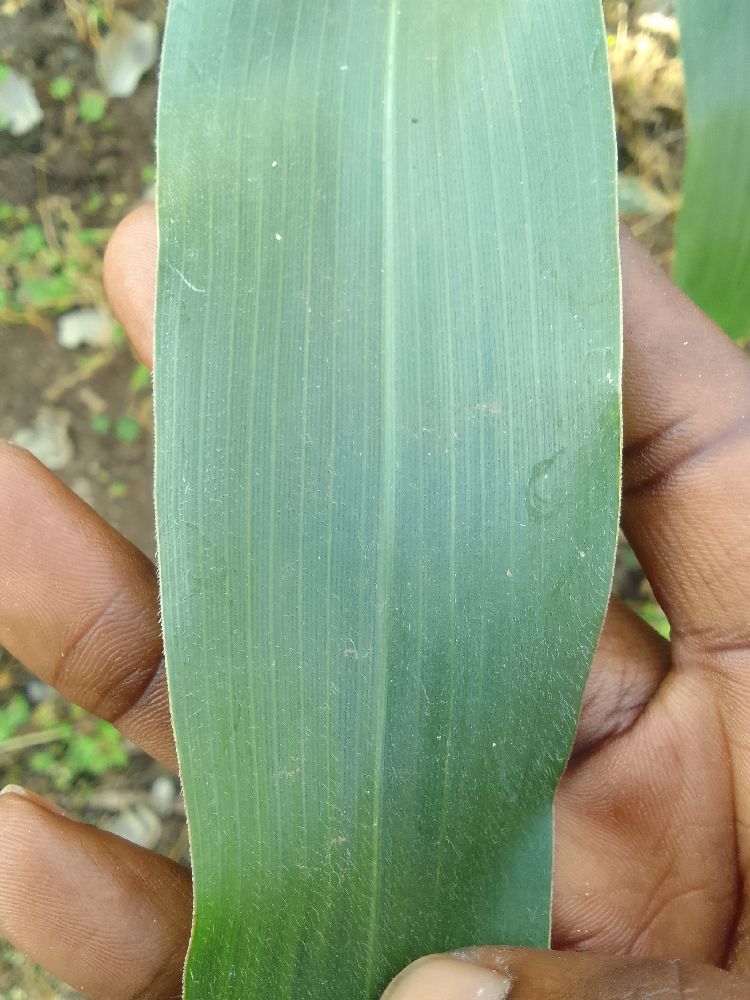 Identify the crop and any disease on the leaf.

maize, healthy
